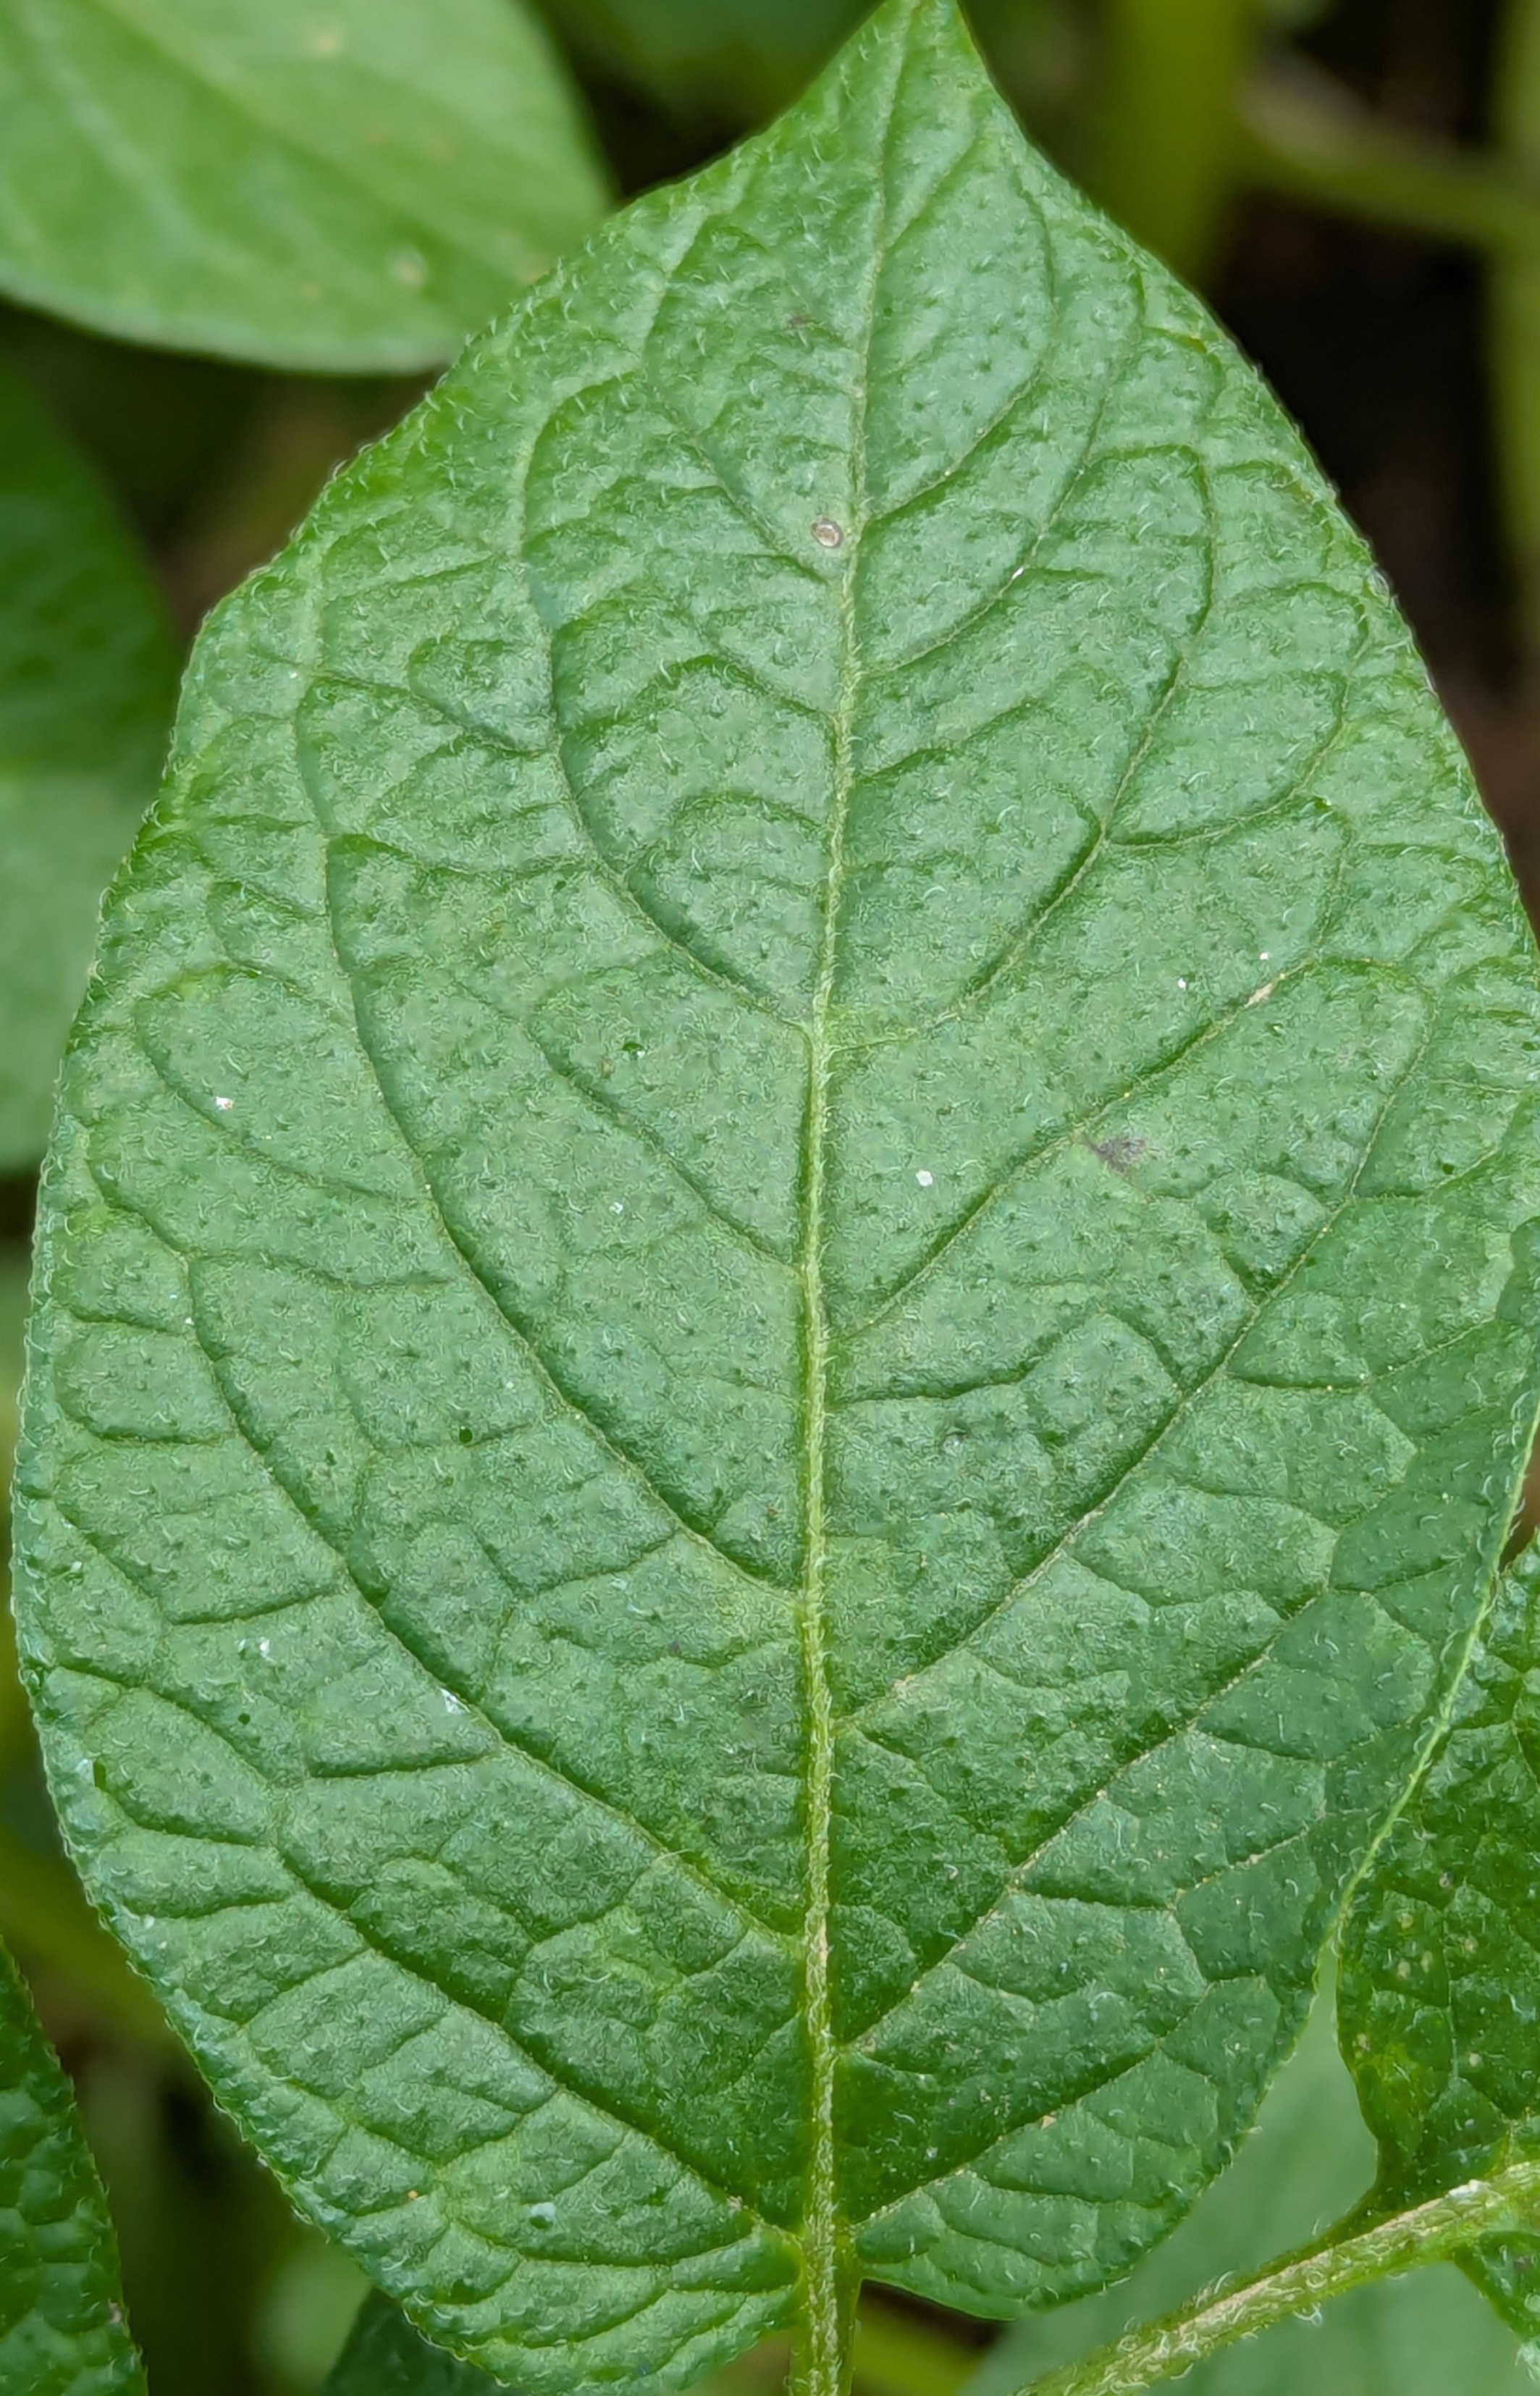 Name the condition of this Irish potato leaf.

healthy
